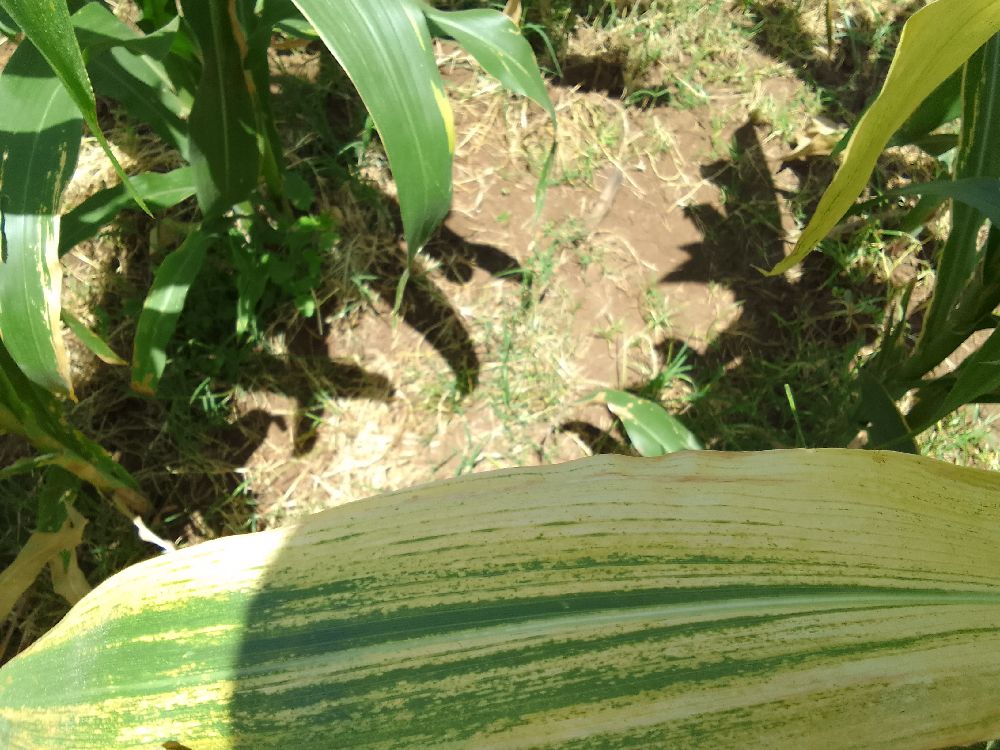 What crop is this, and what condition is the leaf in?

maize, maize lethal necrosis
